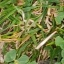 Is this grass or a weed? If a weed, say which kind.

unstructured weed
